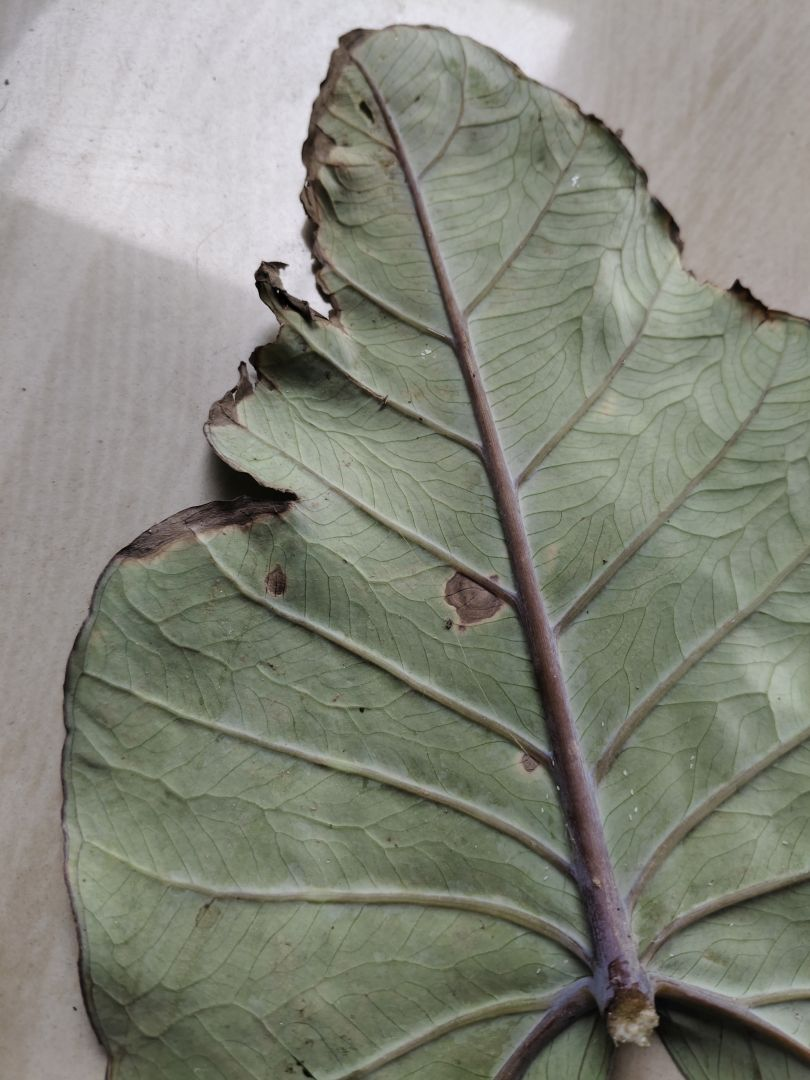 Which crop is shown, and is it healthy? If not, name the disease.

taro, leaf blight
